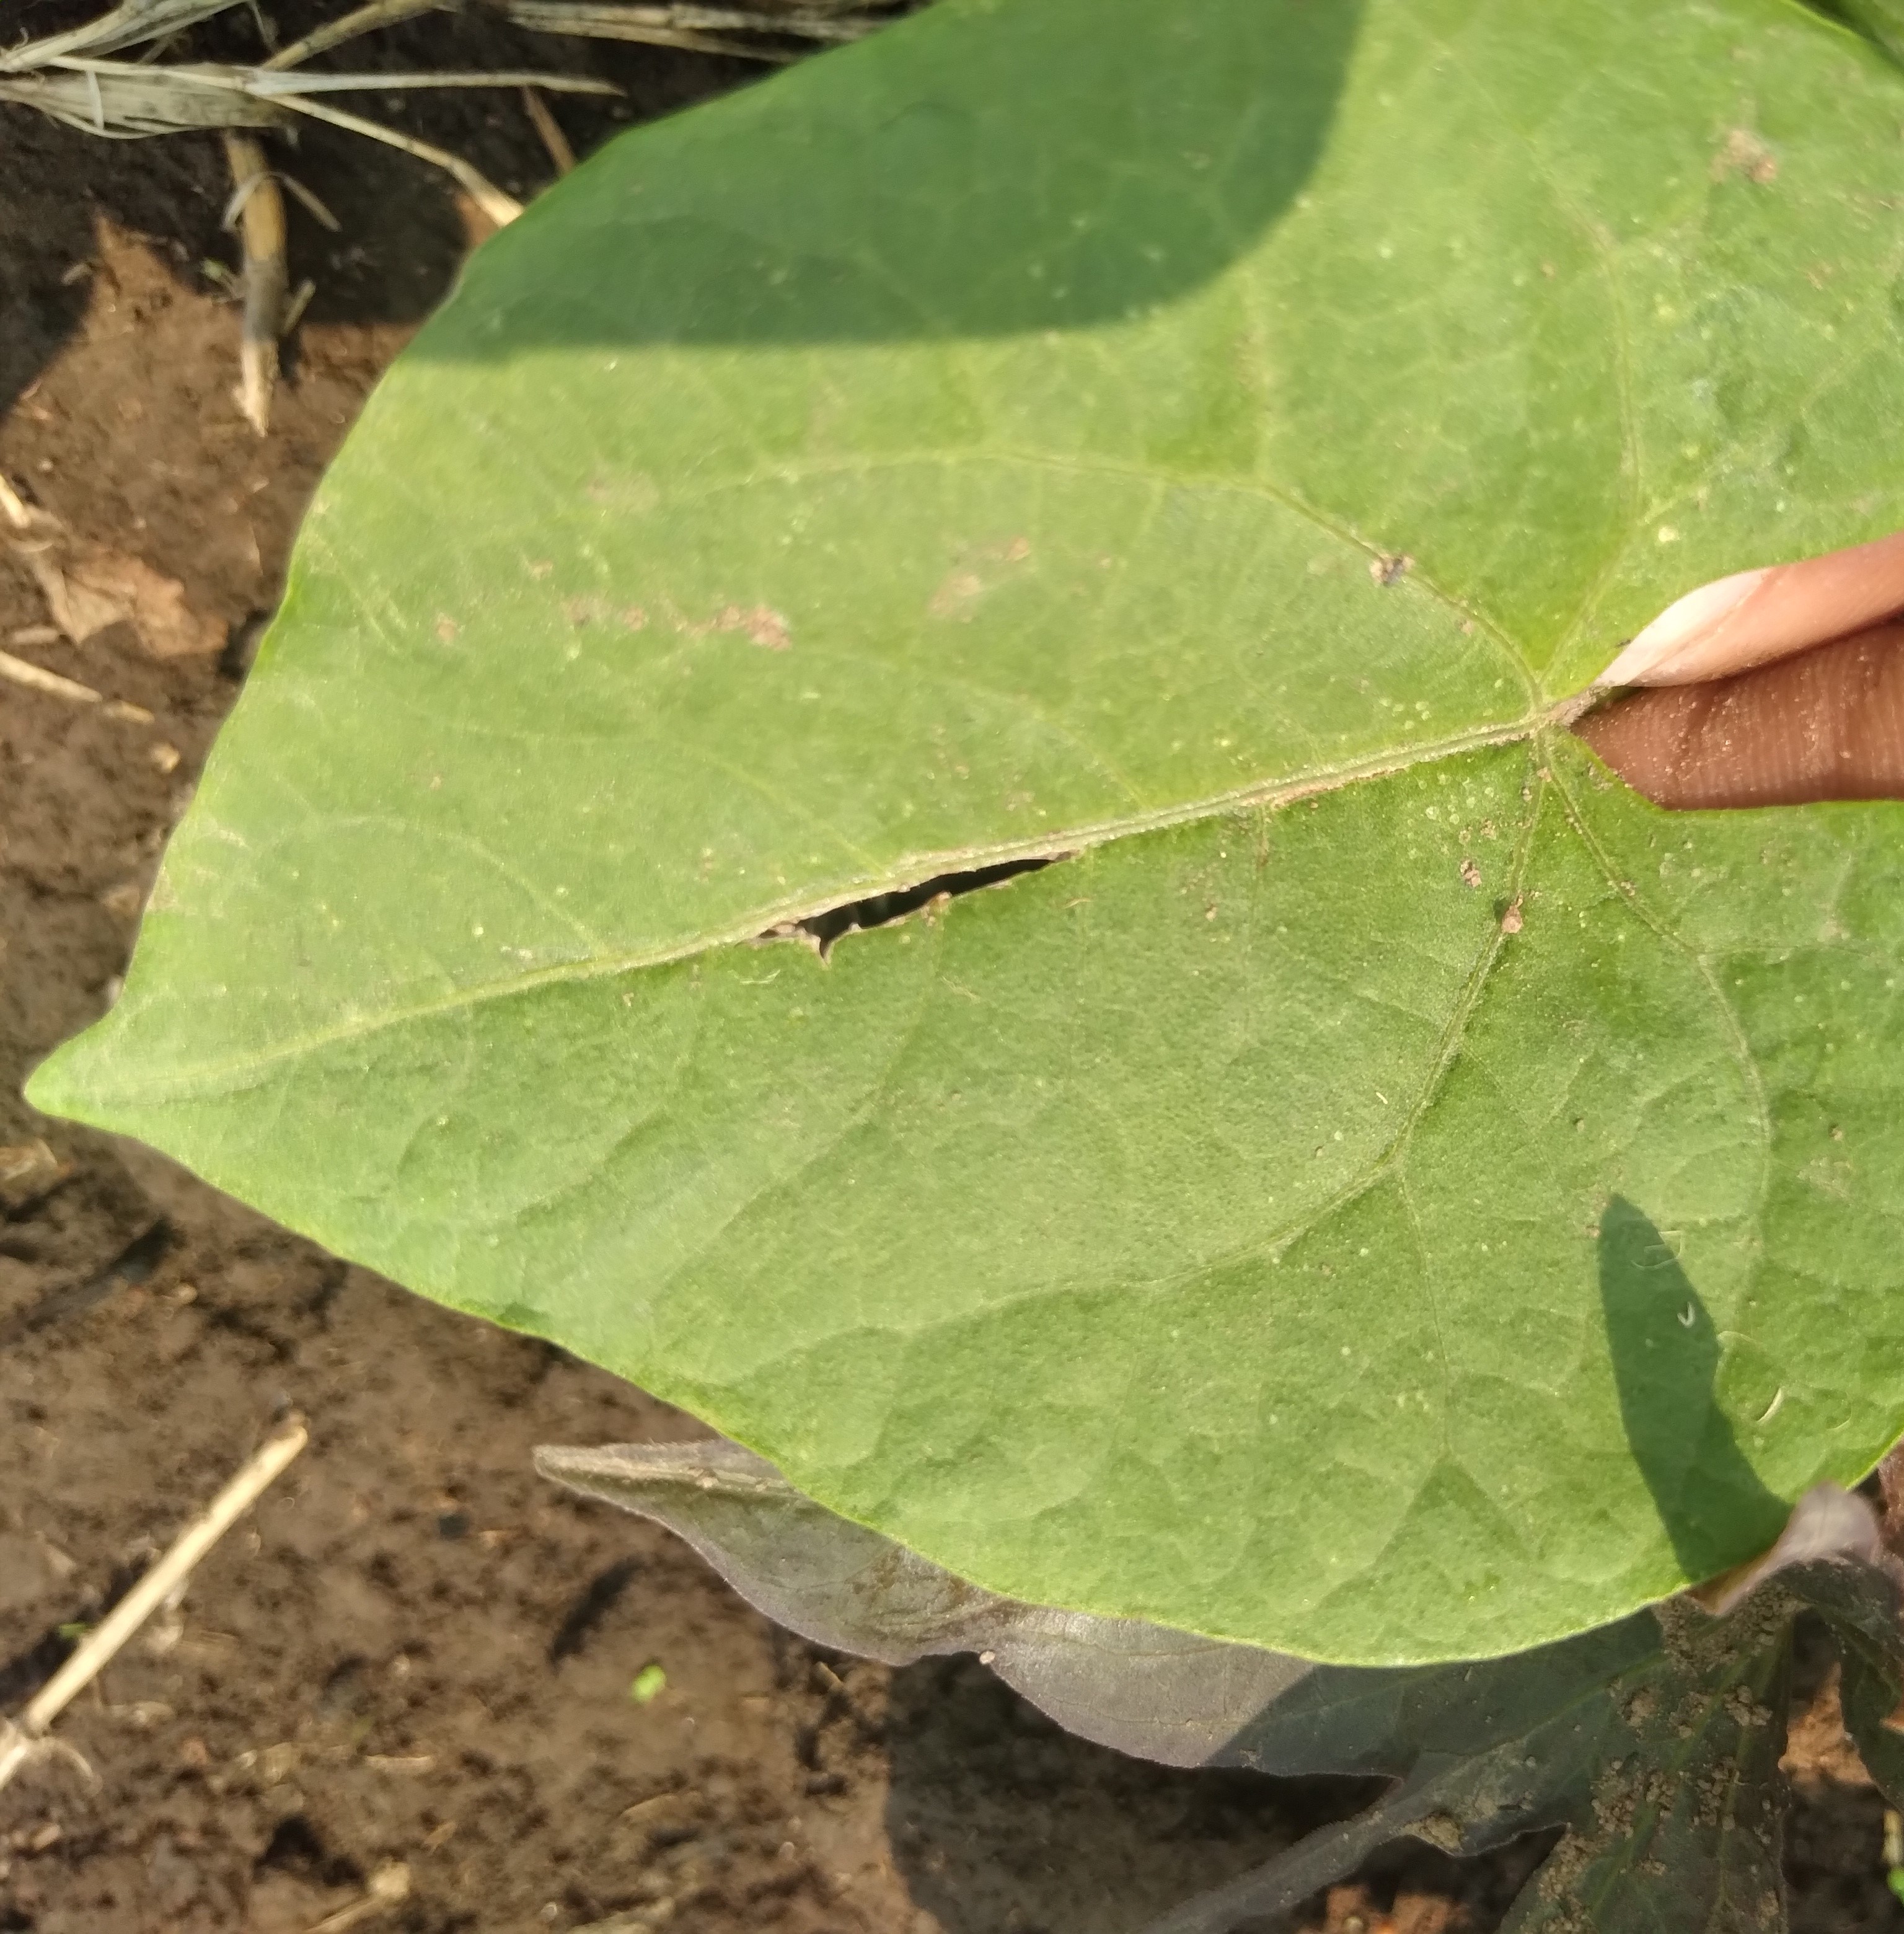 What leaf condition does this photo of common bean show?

healthy
